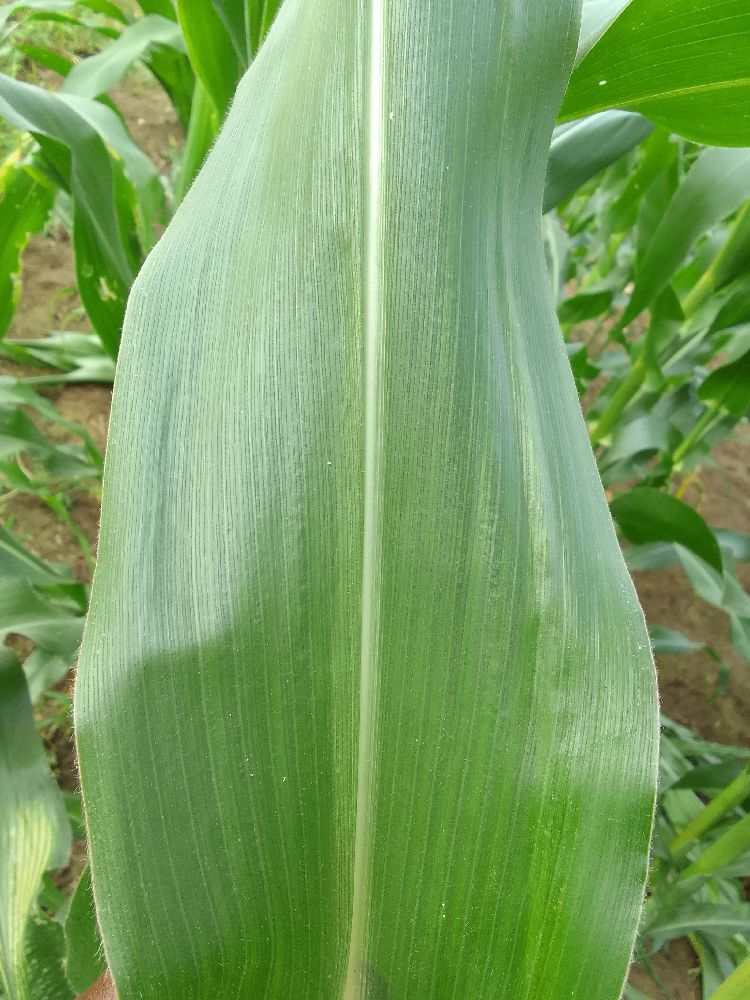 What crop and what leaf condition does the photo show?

maize, healthy
